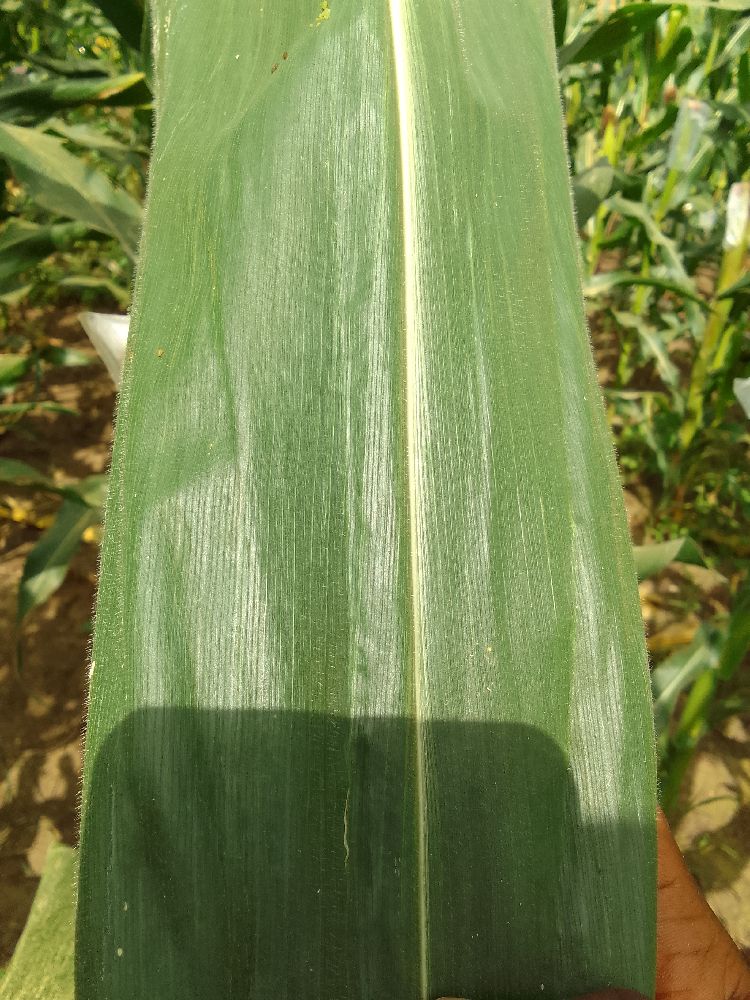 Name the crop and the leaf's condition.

maize, healthy
